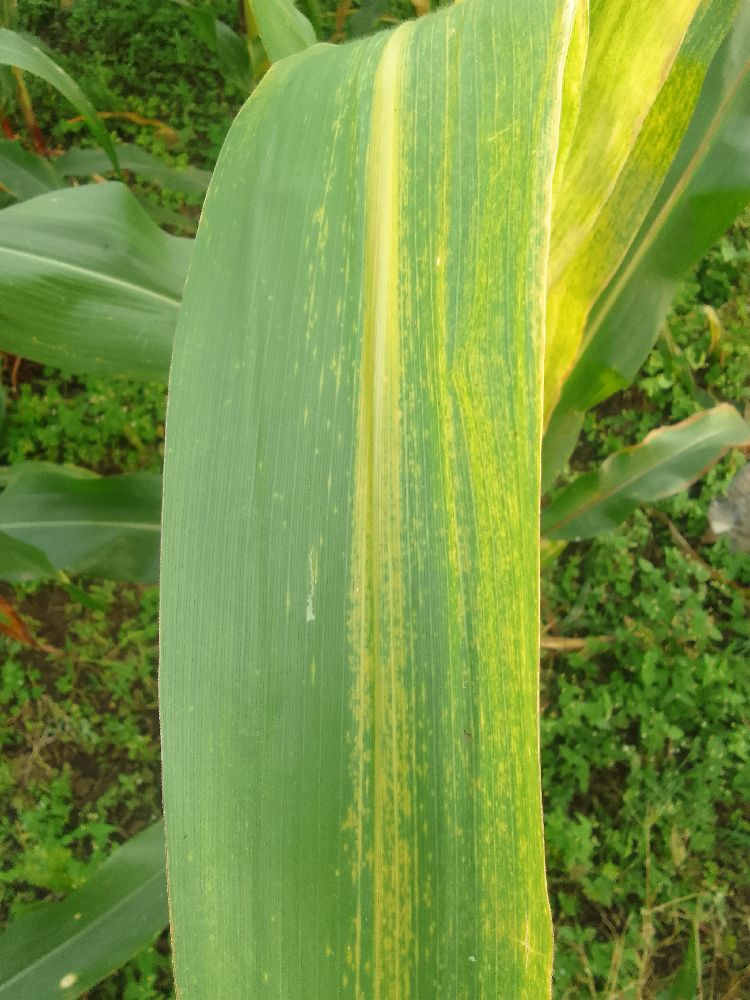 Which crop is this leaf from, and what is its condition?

maize, maize lethal necrosis
